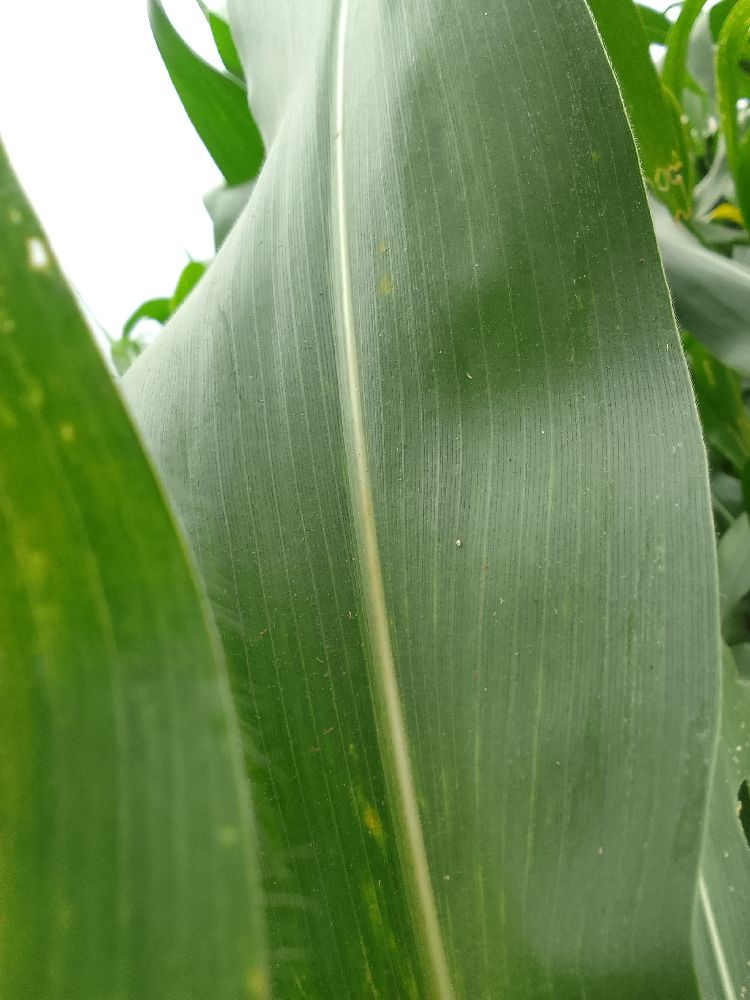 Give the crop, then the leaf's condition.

maize, healthy
